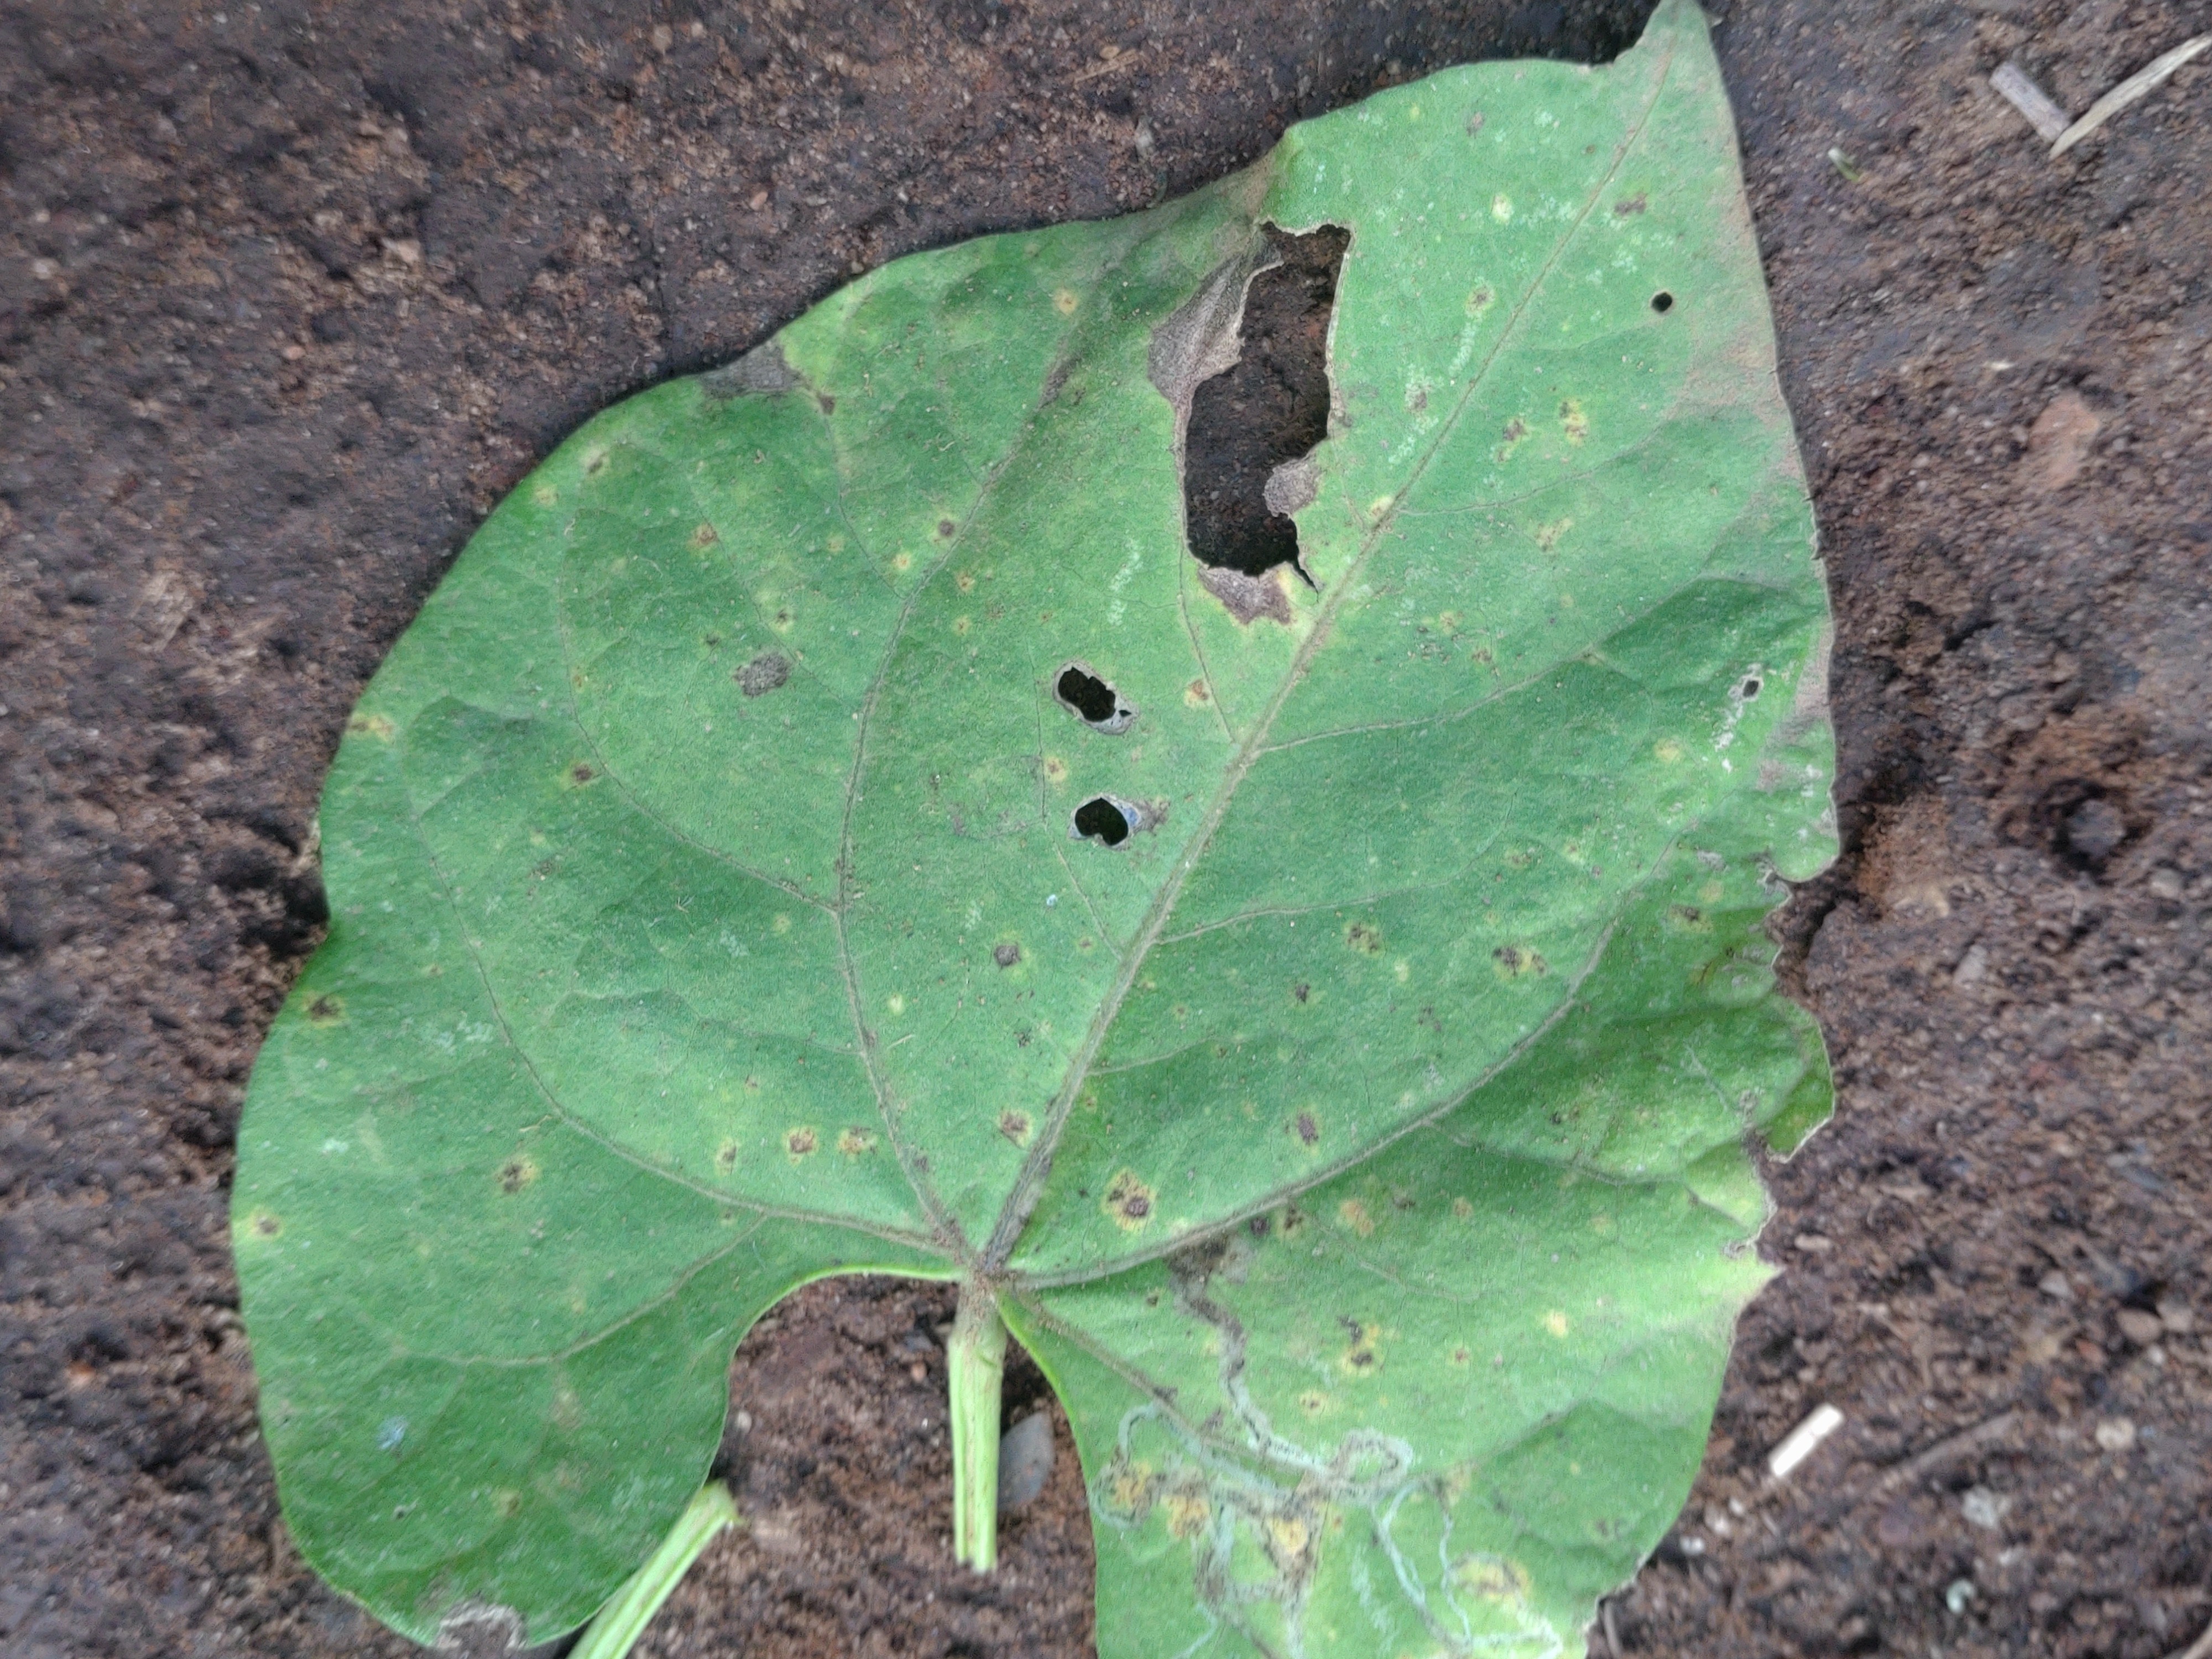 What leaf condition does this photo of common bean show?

anthracnose
